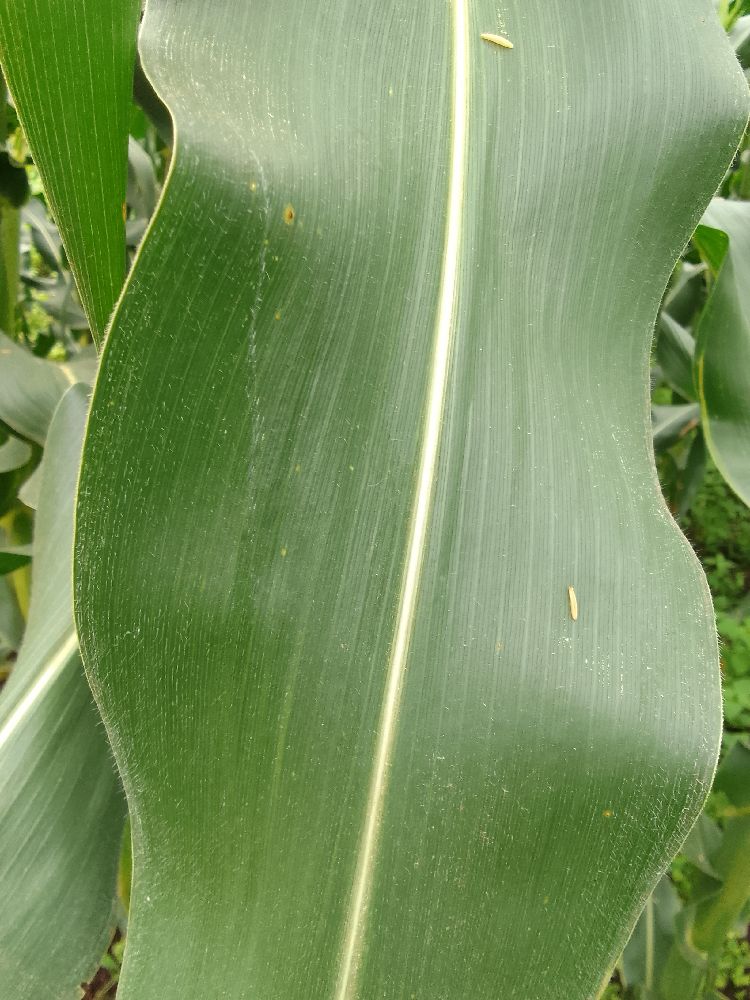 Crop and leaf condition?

maize, healthy
